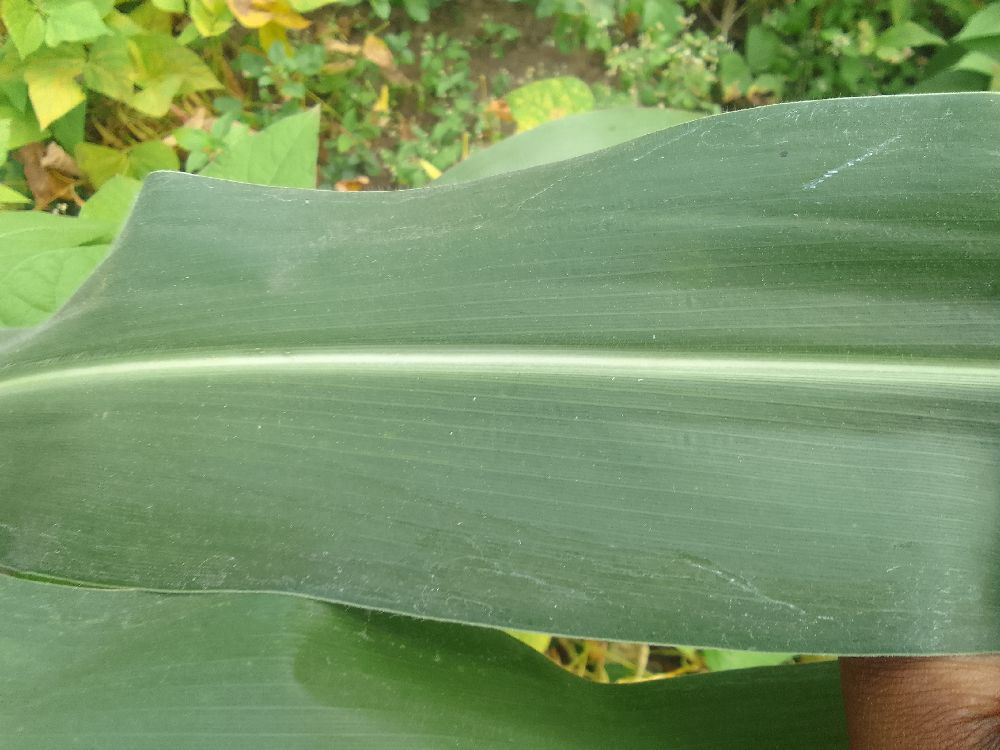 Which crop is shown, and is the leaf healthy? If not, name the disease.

maize, healthy
